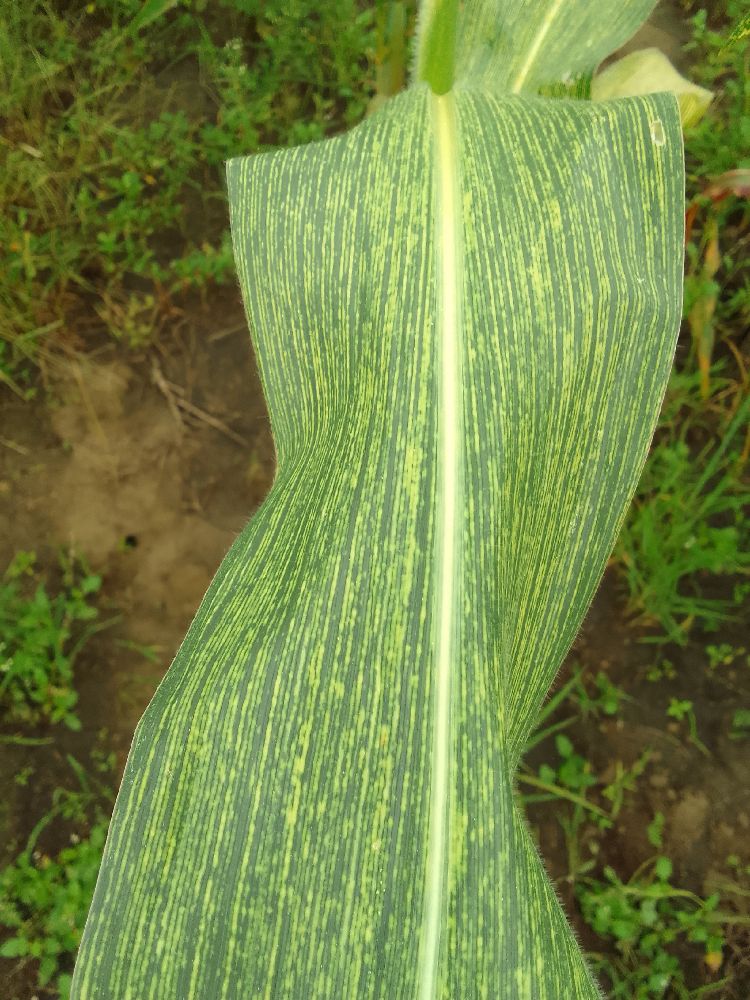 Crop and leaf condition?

maize, maize streak virus
